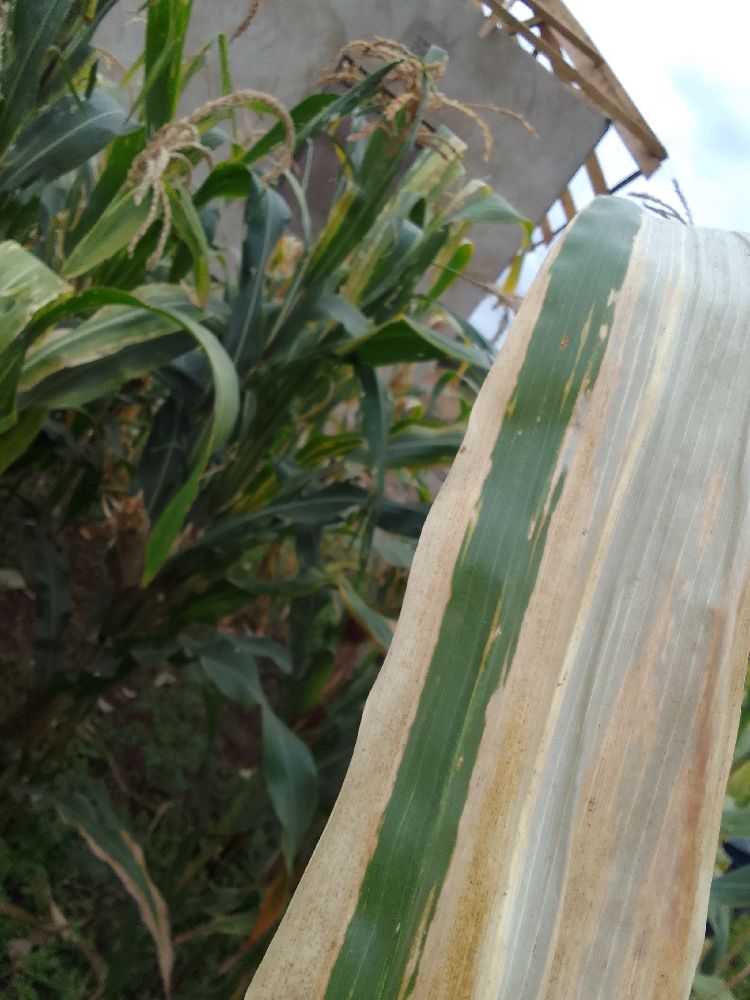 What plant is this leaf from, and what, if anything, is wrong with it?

maize, maize lethal necrosis
